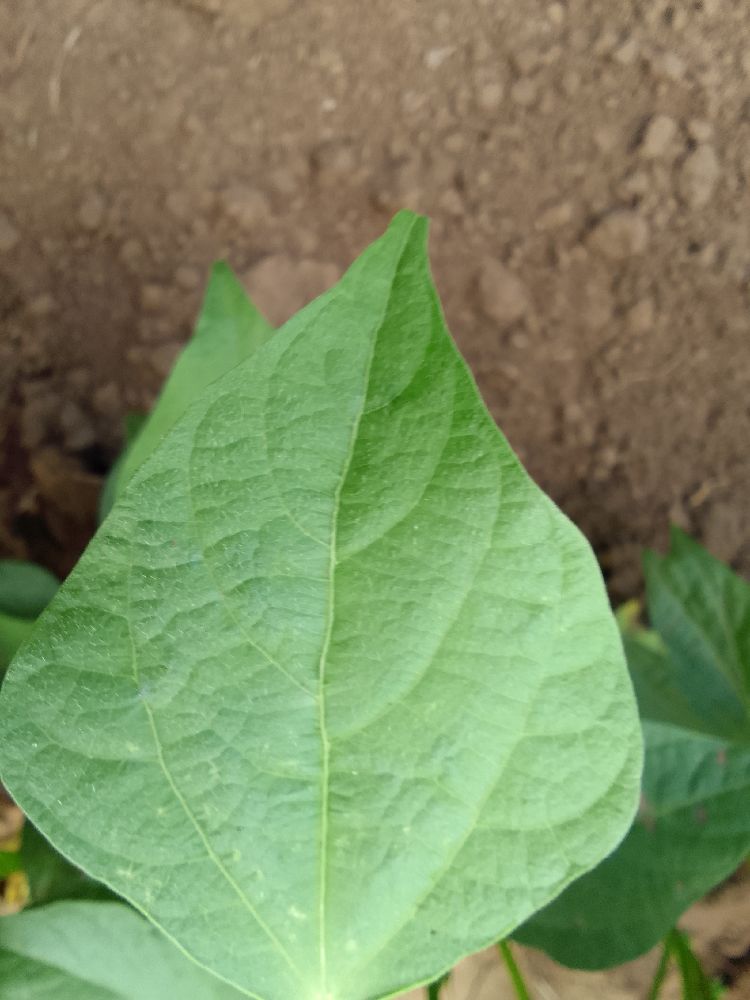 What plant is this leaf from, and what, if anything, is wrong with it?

common bean, healthy
